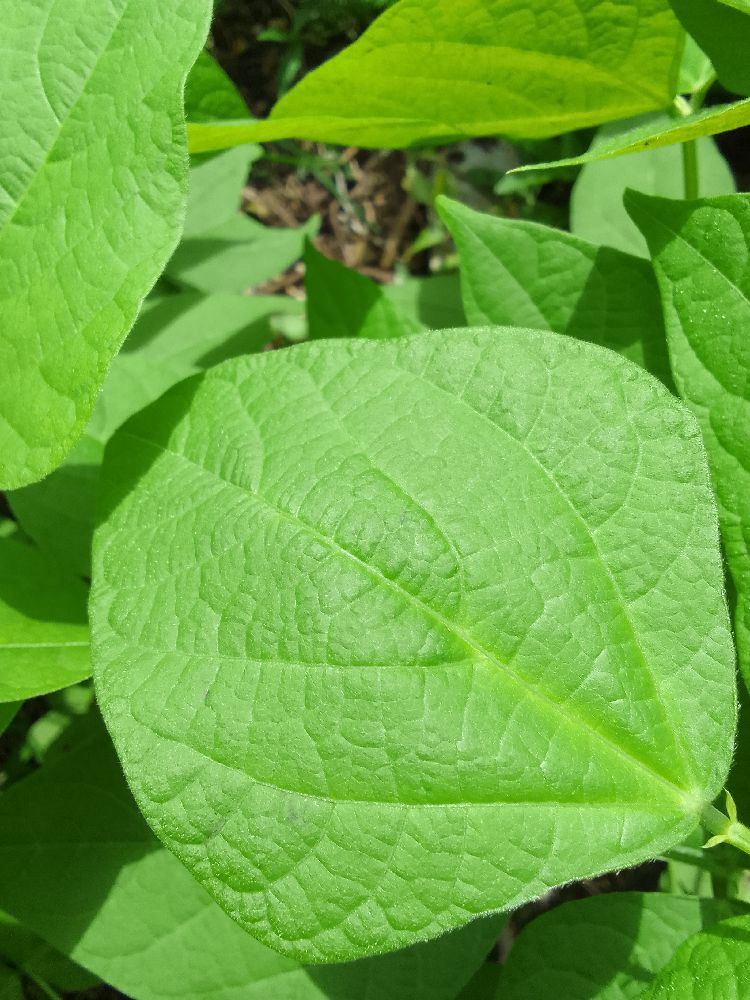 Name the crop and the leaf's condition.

common bean, healthy
